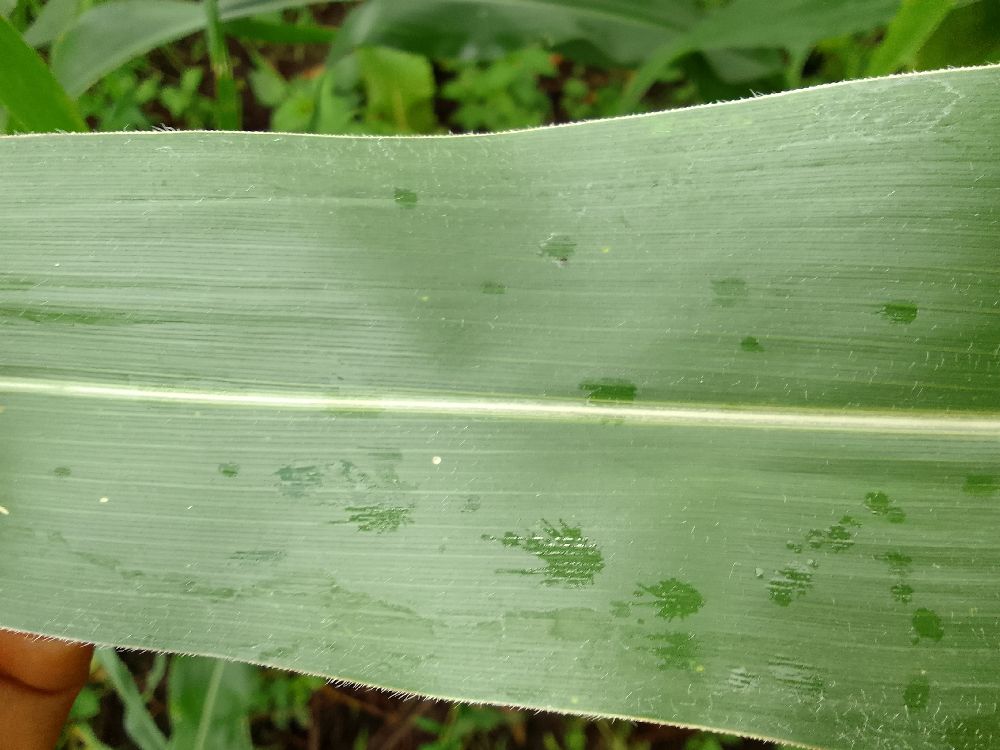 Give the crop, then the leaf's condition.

maize, healthy
